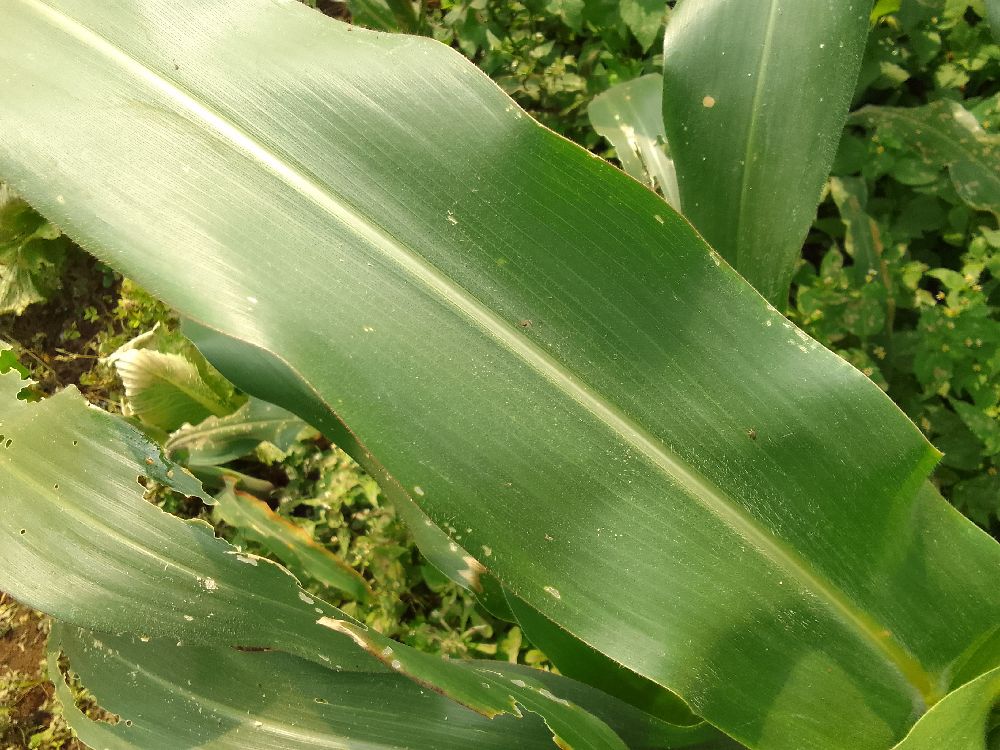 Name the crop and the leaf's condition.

maize, healthy
